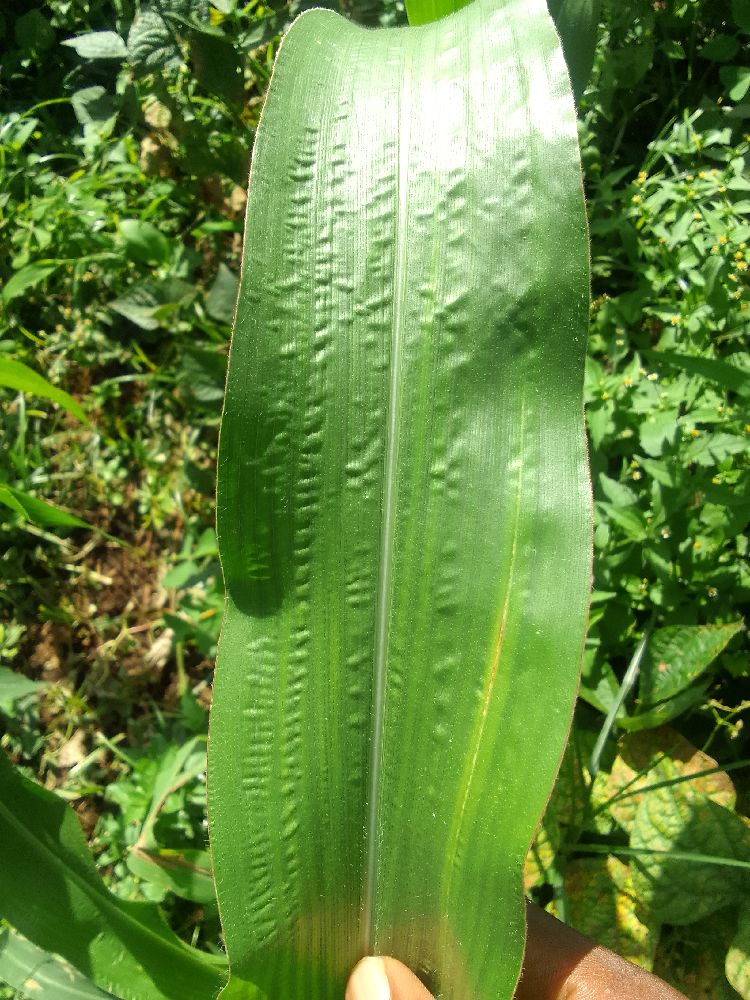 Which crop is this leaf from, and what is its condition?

maize, healthy
